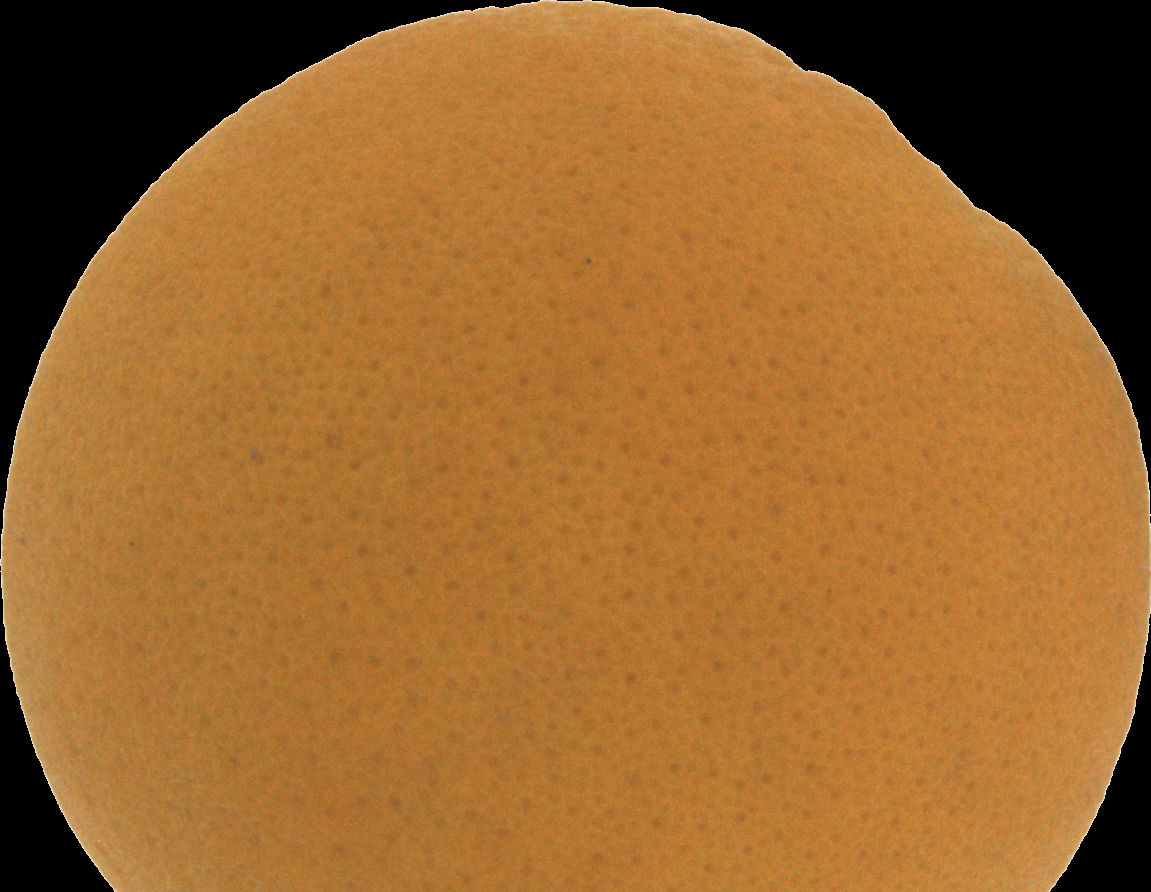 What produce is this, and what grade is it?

orange, good
